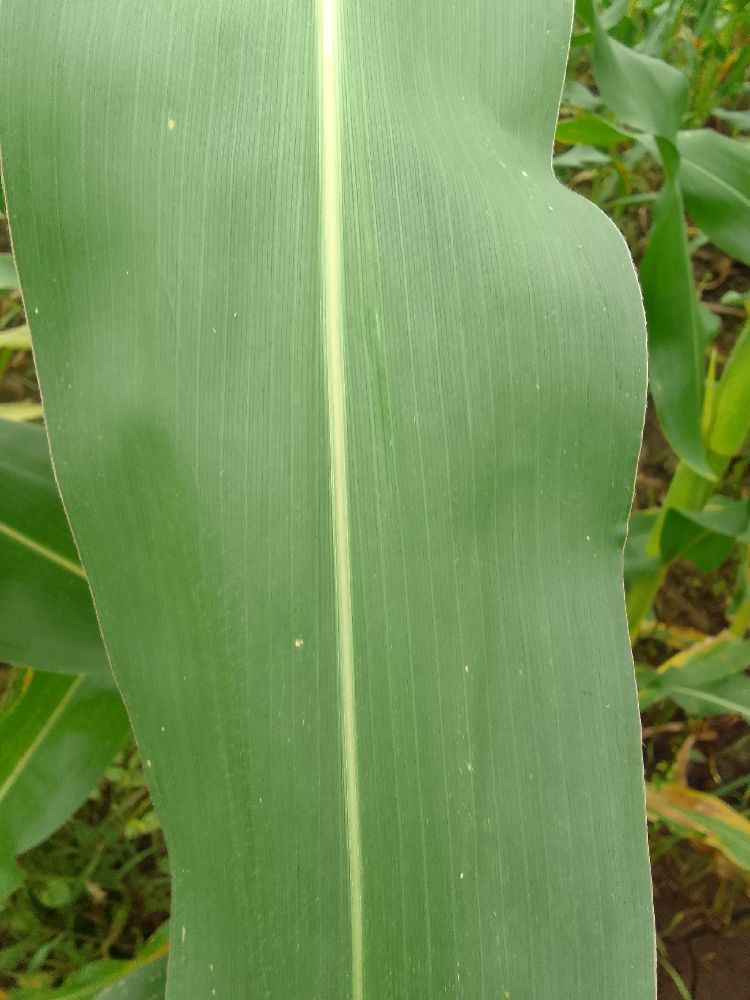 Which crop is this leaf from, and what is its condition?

maize, healthy
